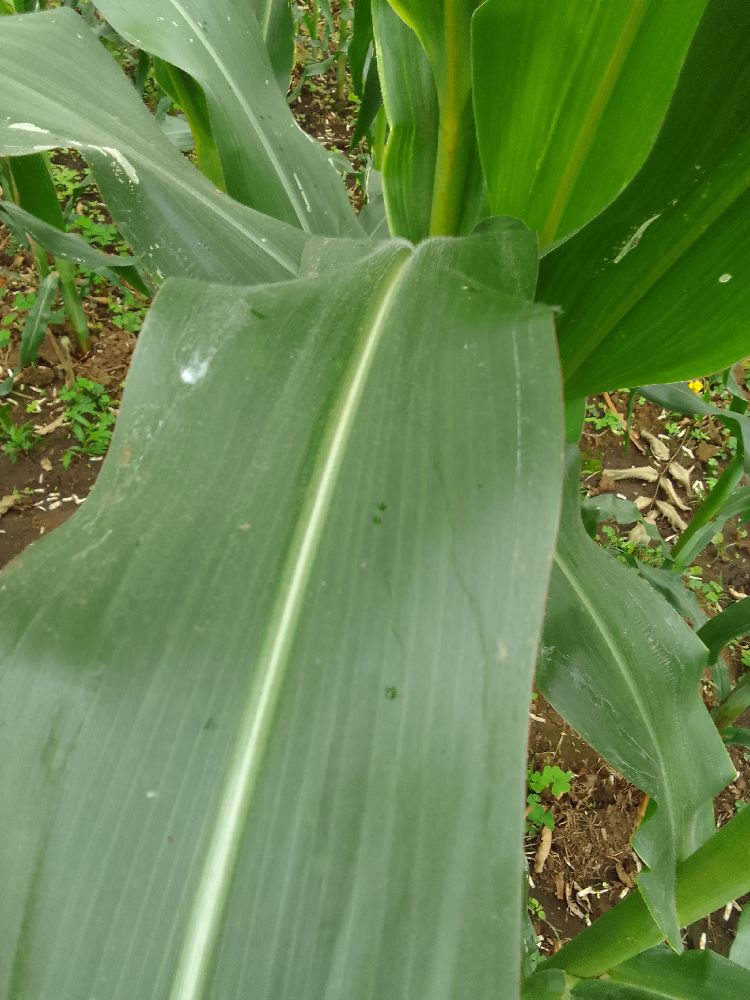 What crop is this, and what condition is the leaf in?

maize, healthy
